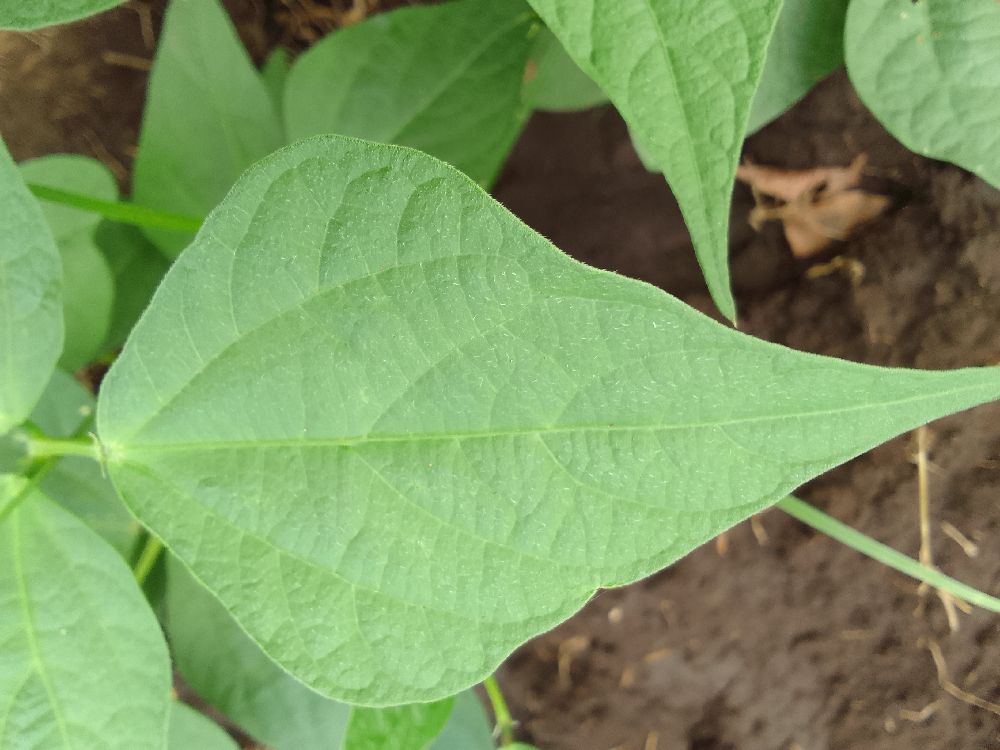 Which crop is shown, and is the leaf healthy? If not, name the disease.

common bean, healthy
